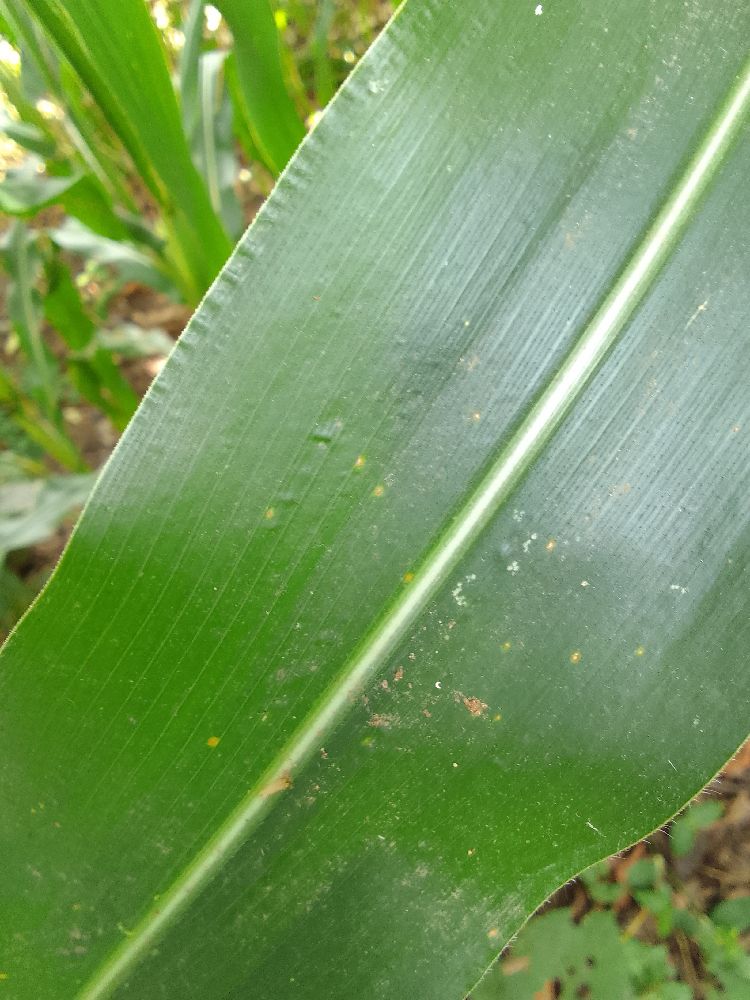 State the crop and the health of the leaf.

maize, healthy
